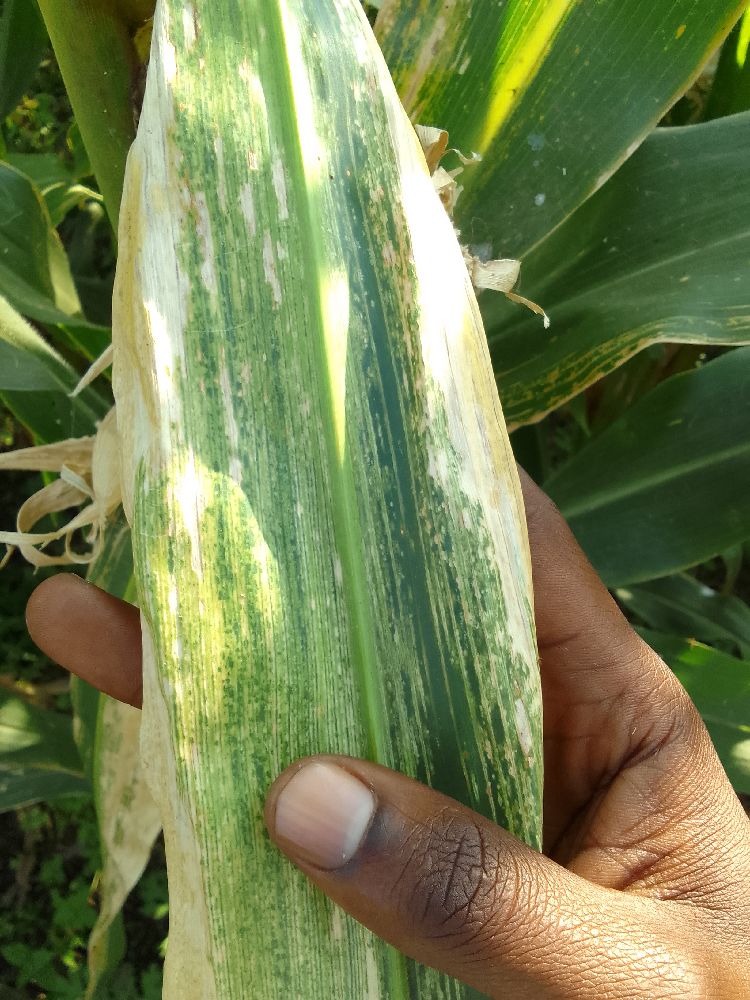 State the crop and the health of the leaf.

maize, maize lethal necrosis
